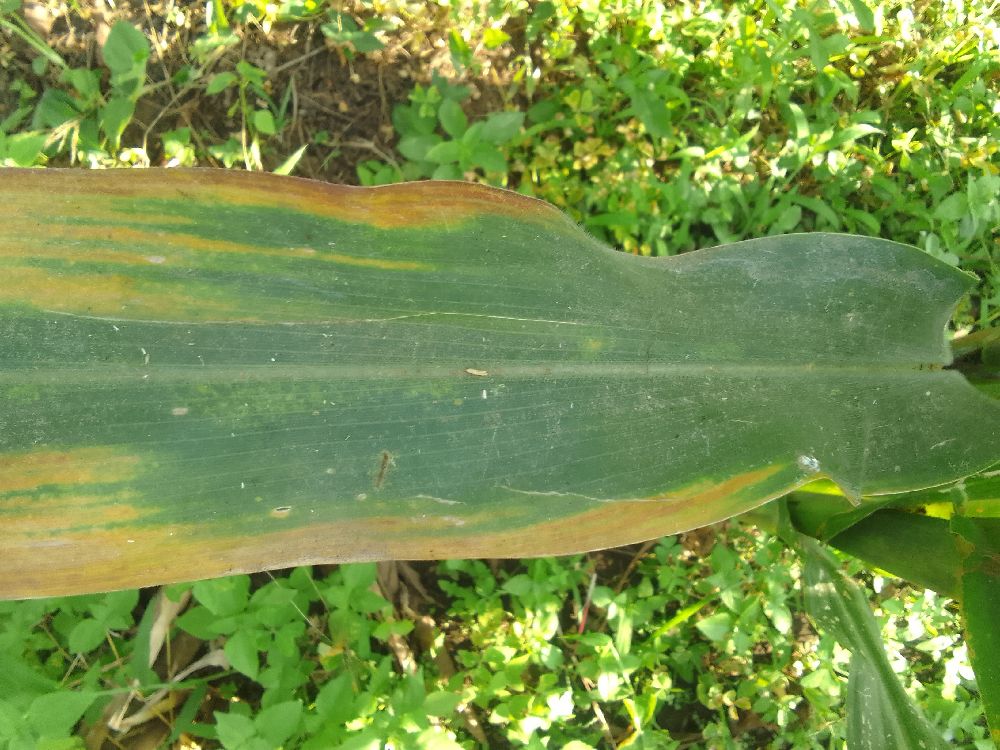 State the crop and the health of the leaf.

maize, maize lethal necrosis
